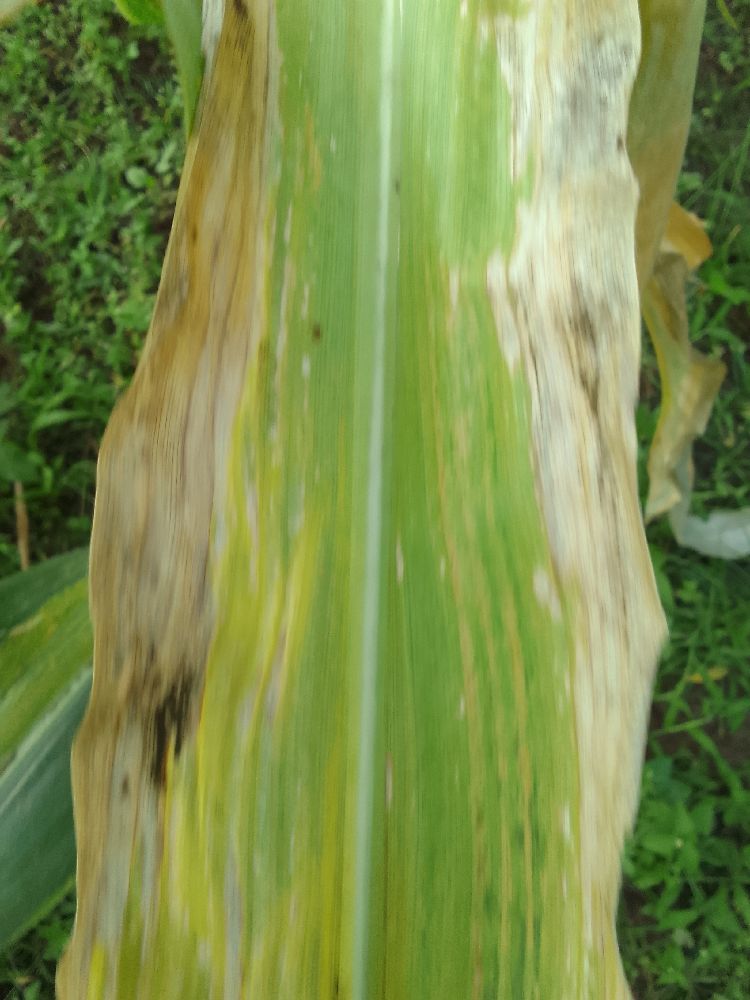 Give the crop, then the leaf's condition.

maize, maize lethal necrosis
